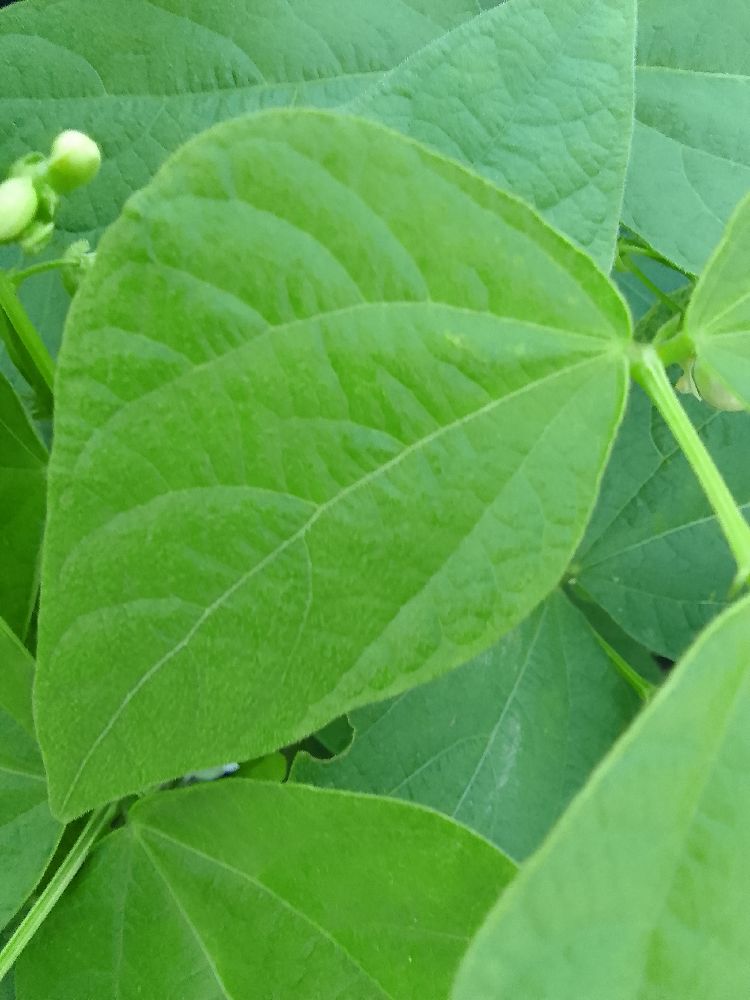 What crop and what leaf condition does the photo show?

common bean, healthy
